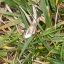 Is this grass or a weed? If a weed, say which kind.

grass
